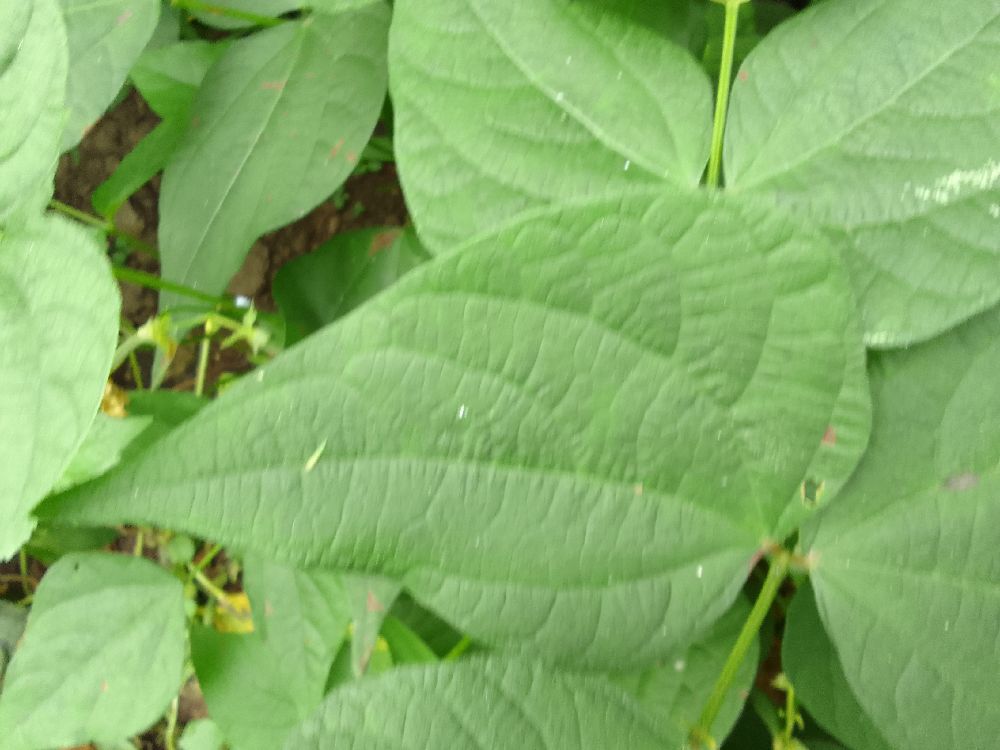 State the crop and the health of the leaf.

common bean, healthy
